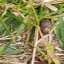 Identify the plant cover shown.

grass
